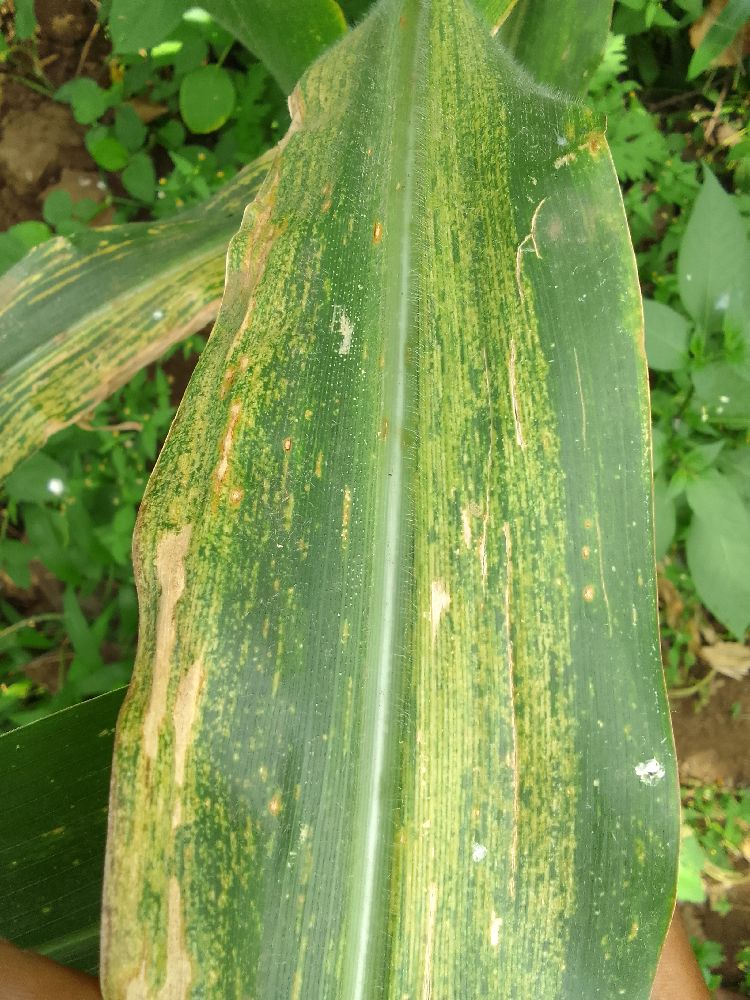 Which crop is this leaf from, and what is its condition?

maize, maize lethal necrosis
